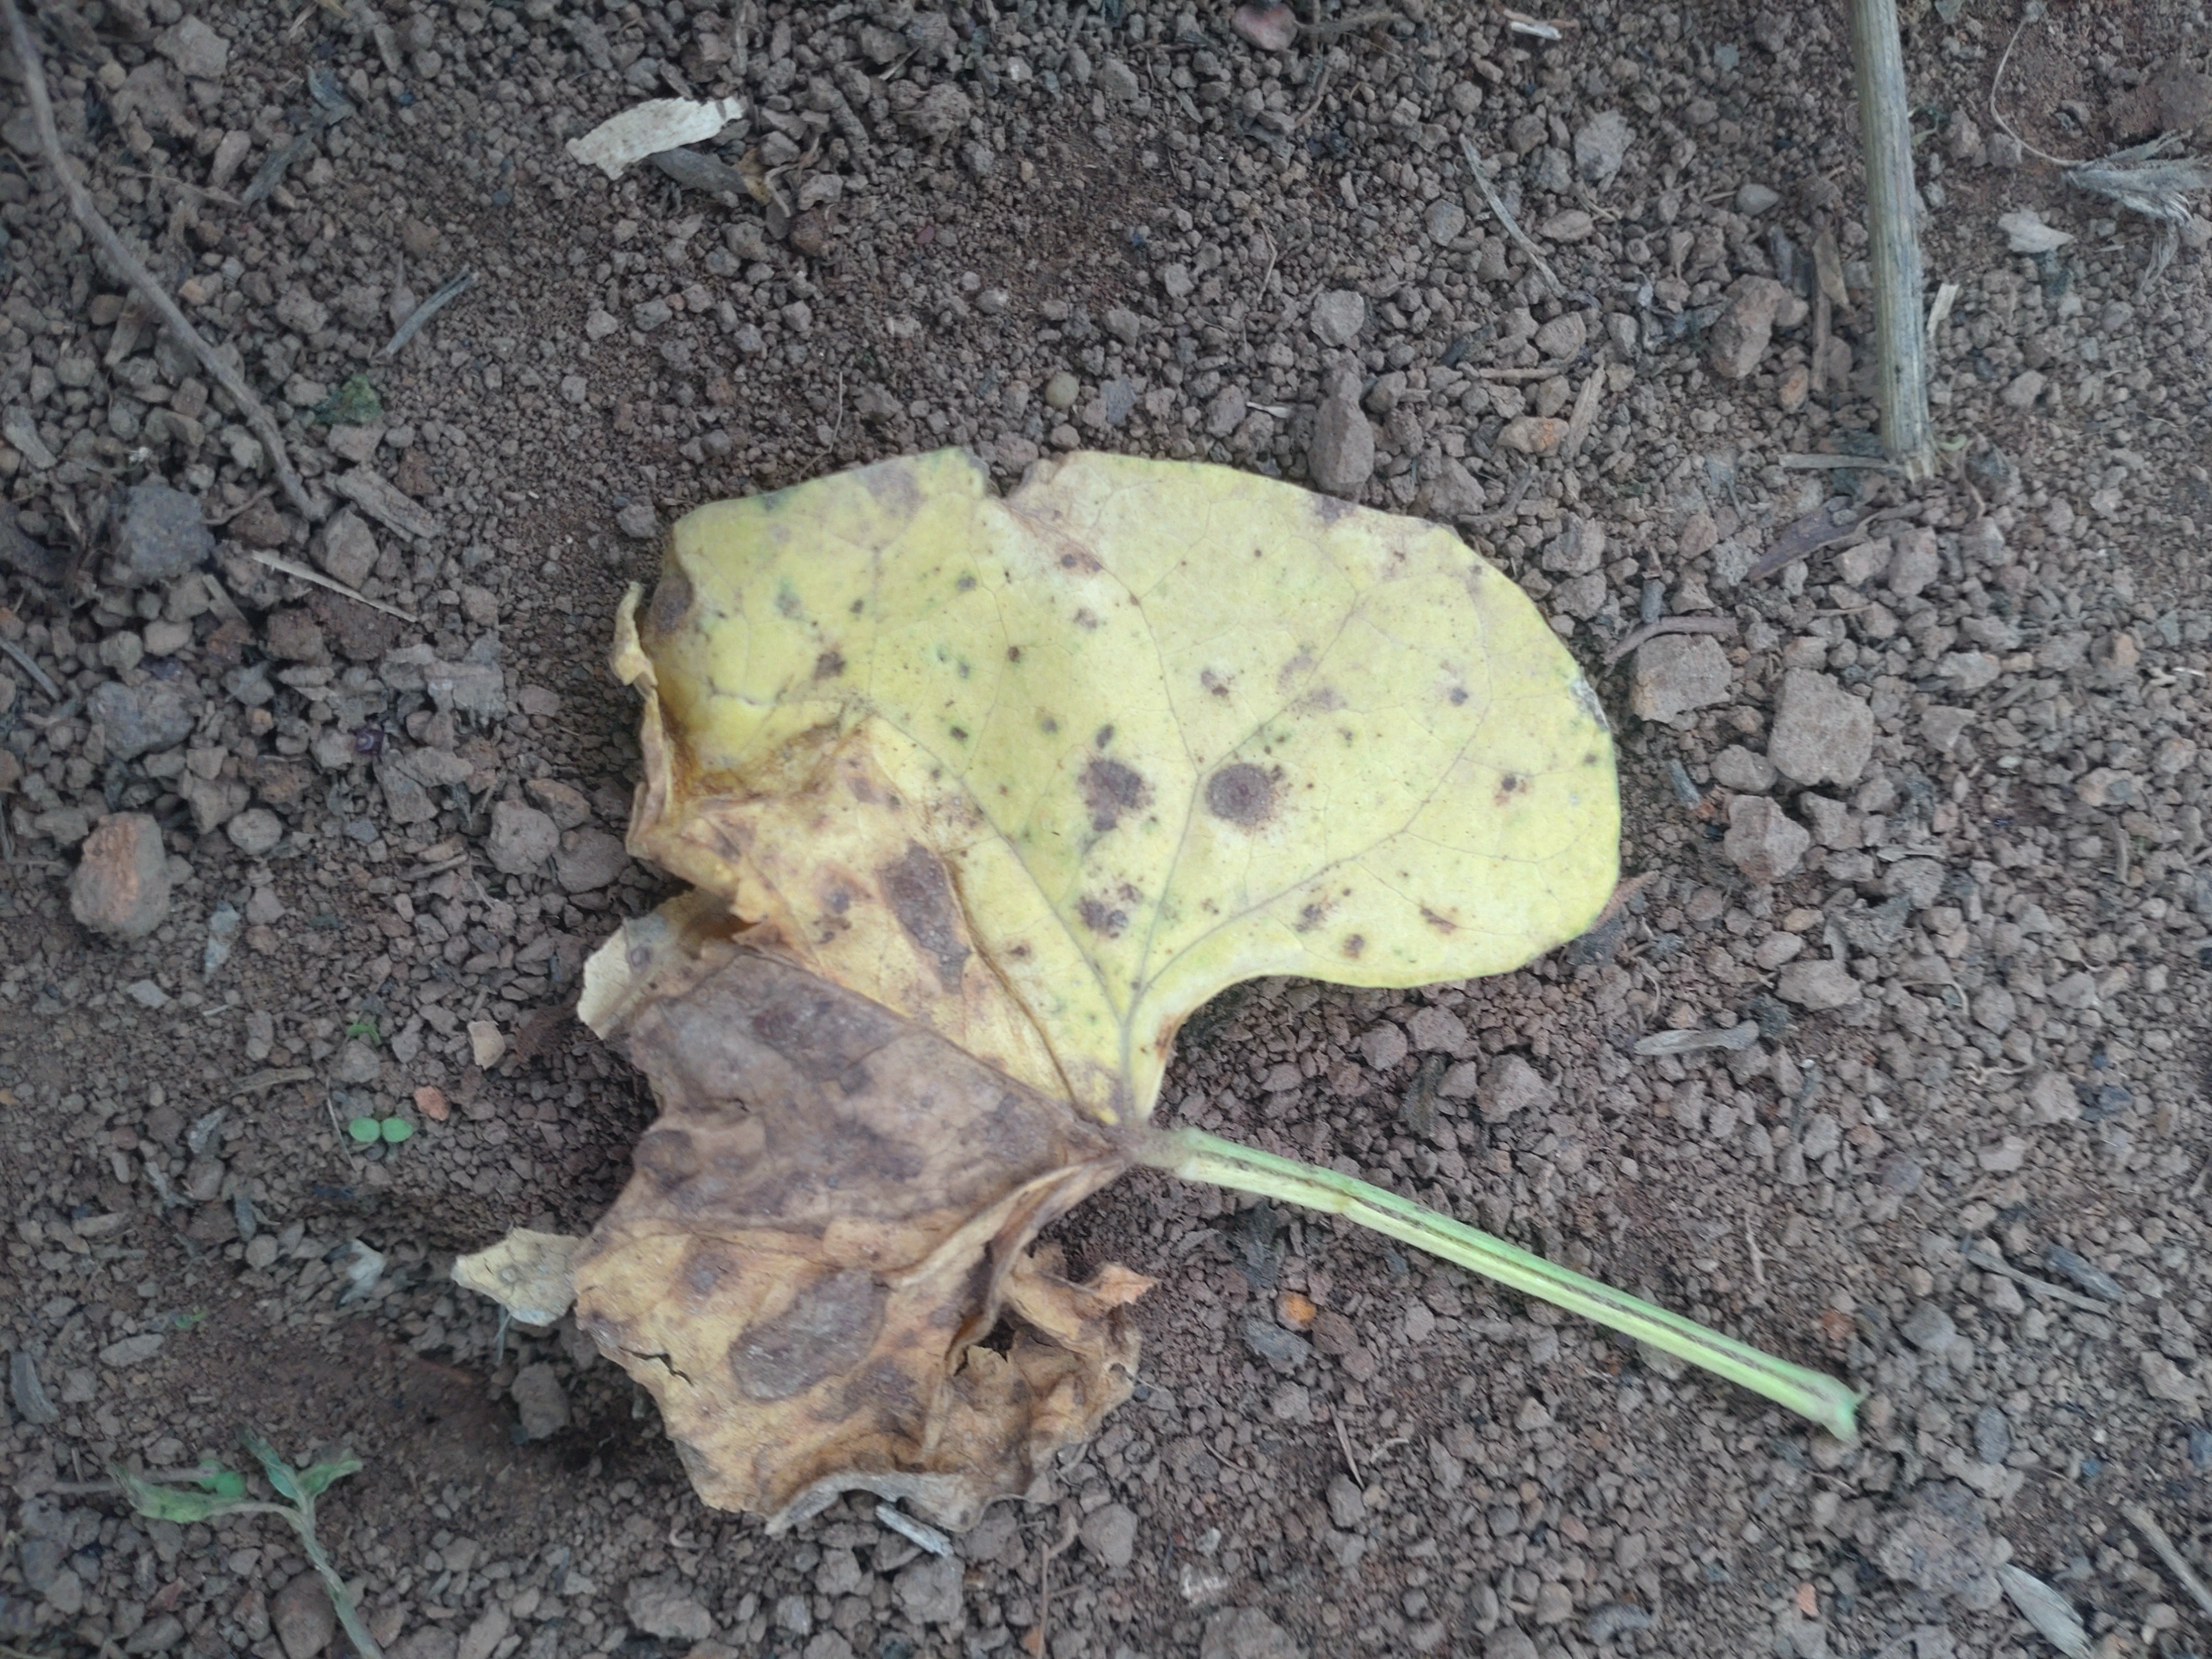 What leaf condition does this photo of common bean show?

anthracnose
